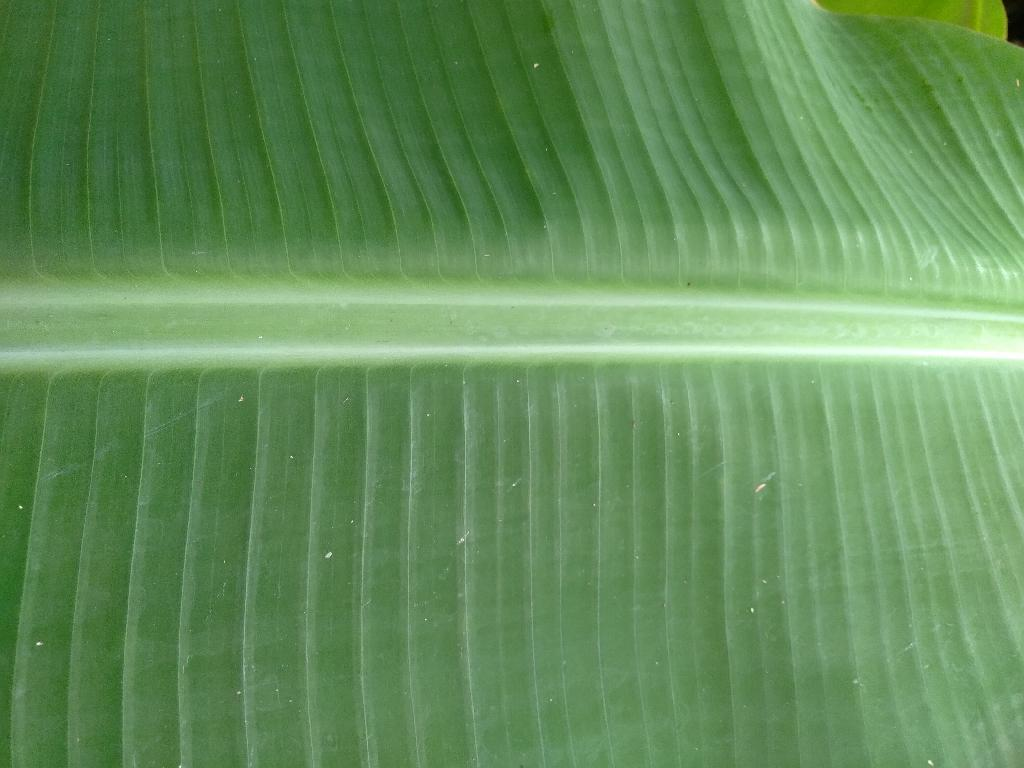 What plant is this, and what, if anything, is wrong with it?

banana, healthy
